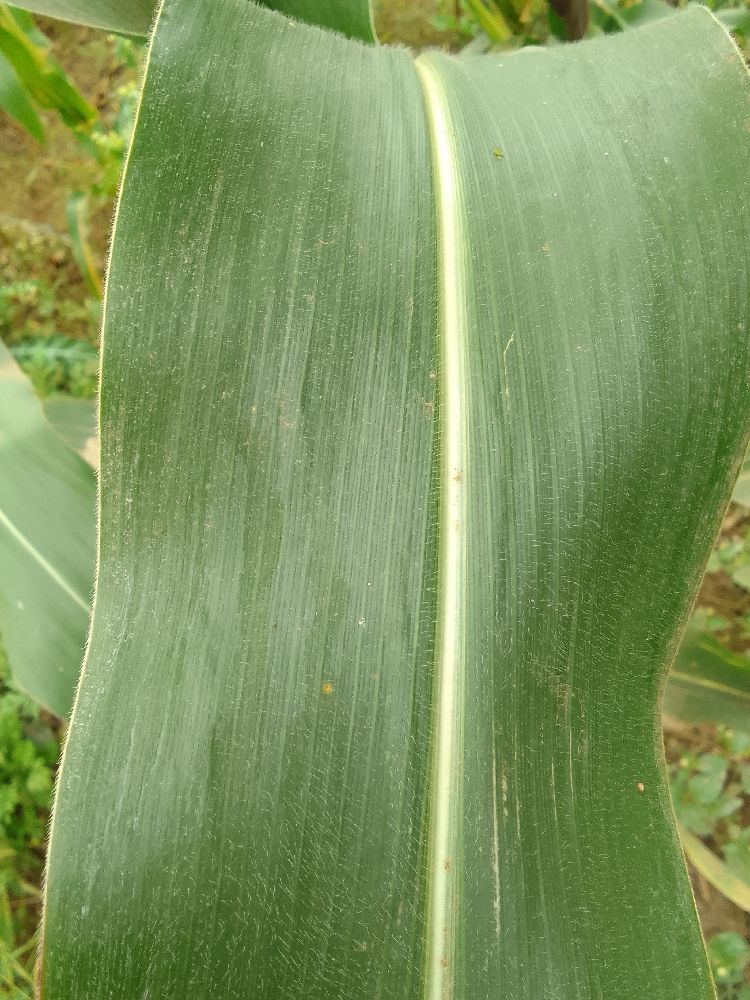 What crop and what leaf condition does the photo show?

maize, healthy
